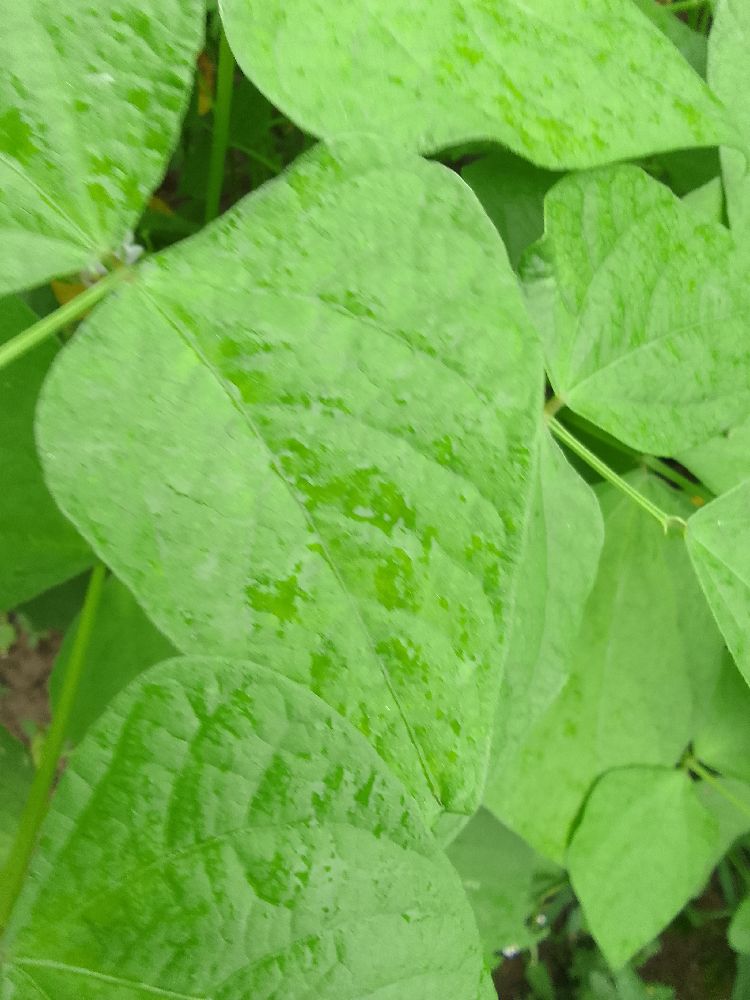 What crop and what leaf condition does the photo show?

common bean, healthy
